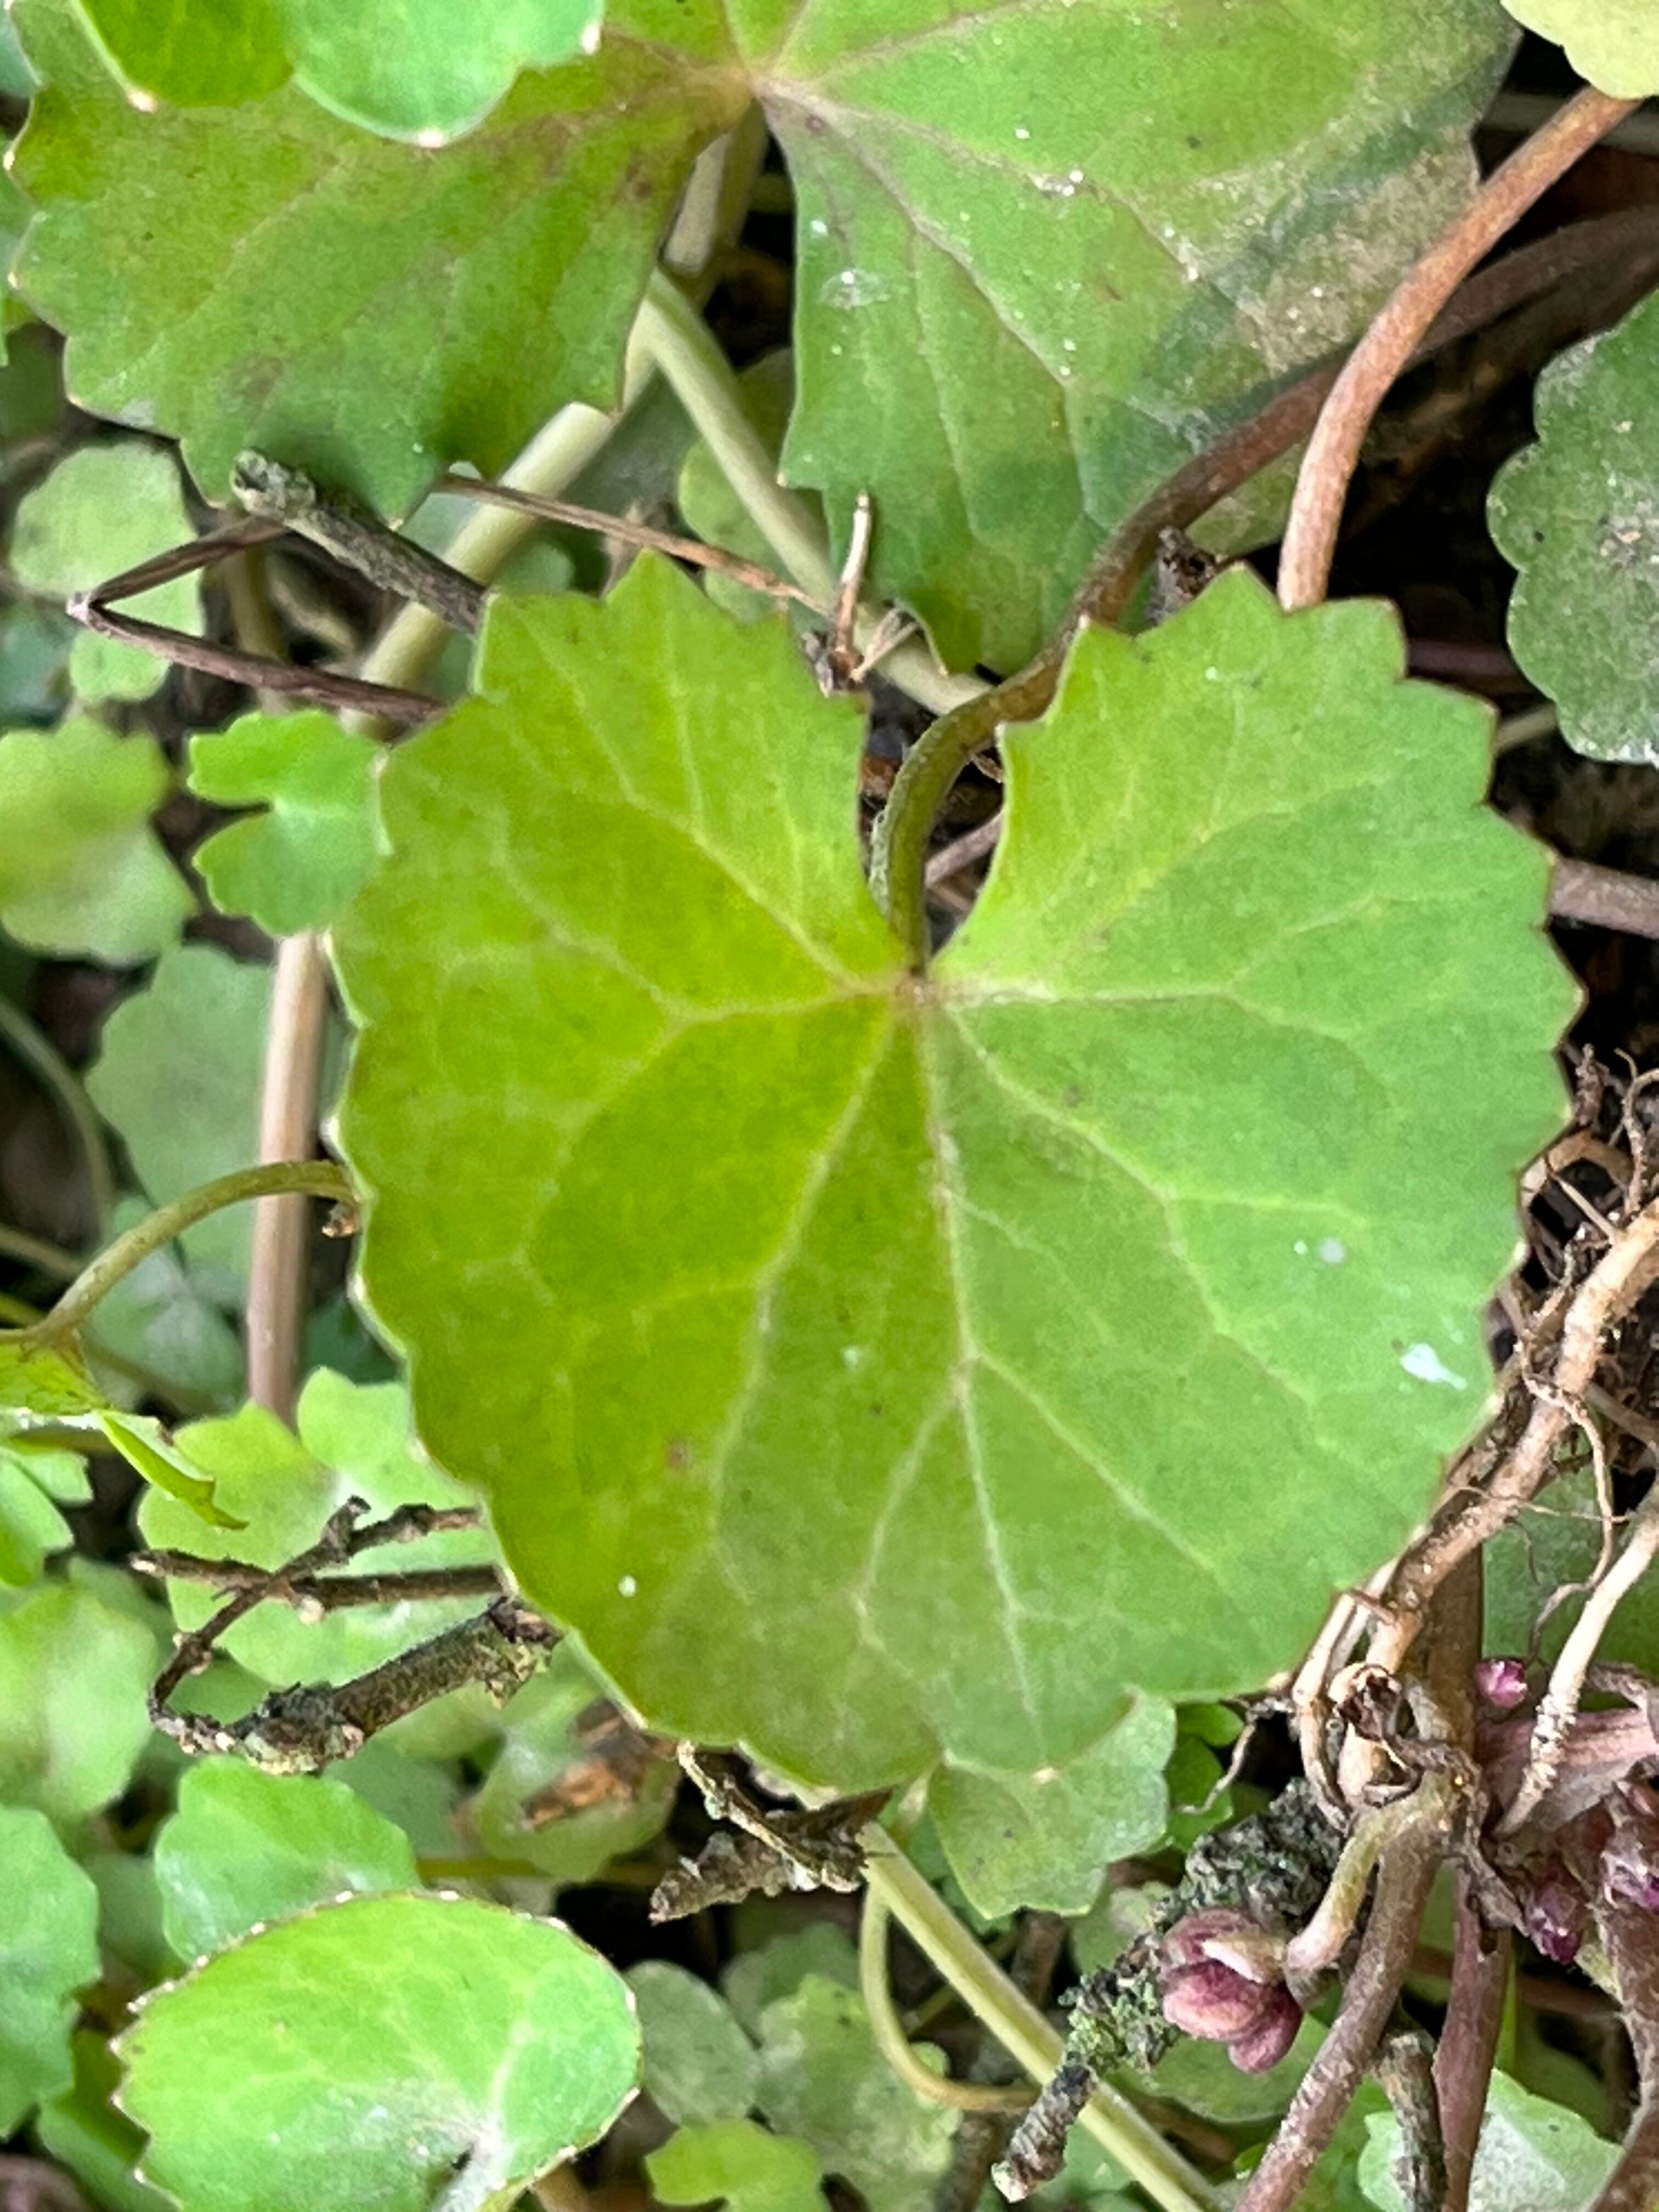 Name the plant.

thankuni
